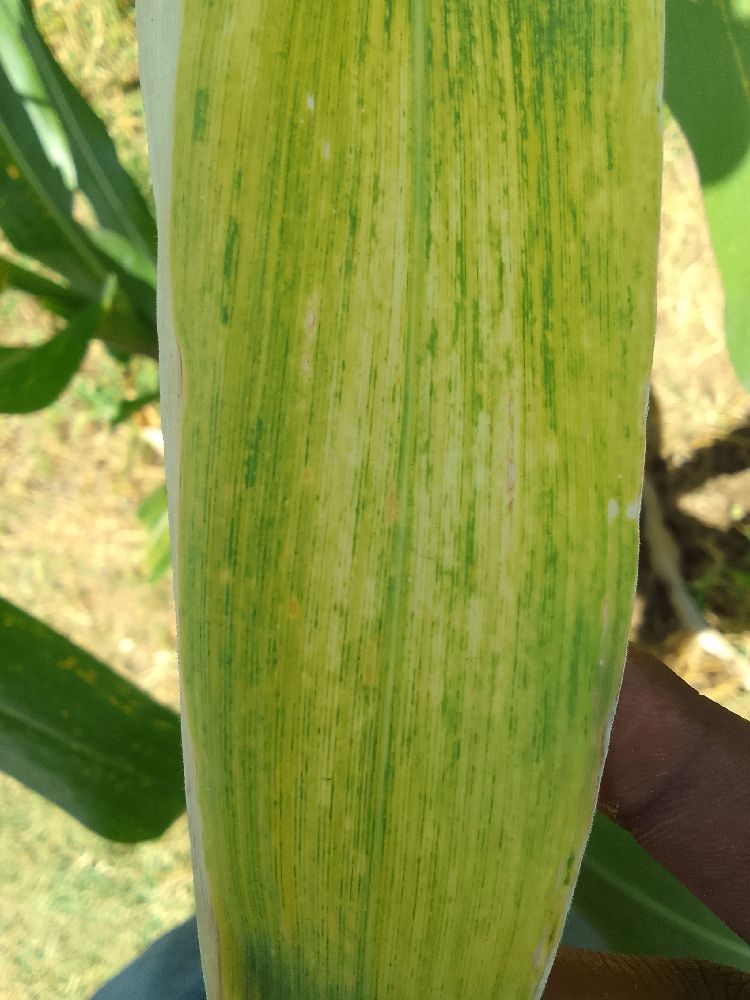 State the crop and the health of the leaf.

maize, maize lethal necrosis
